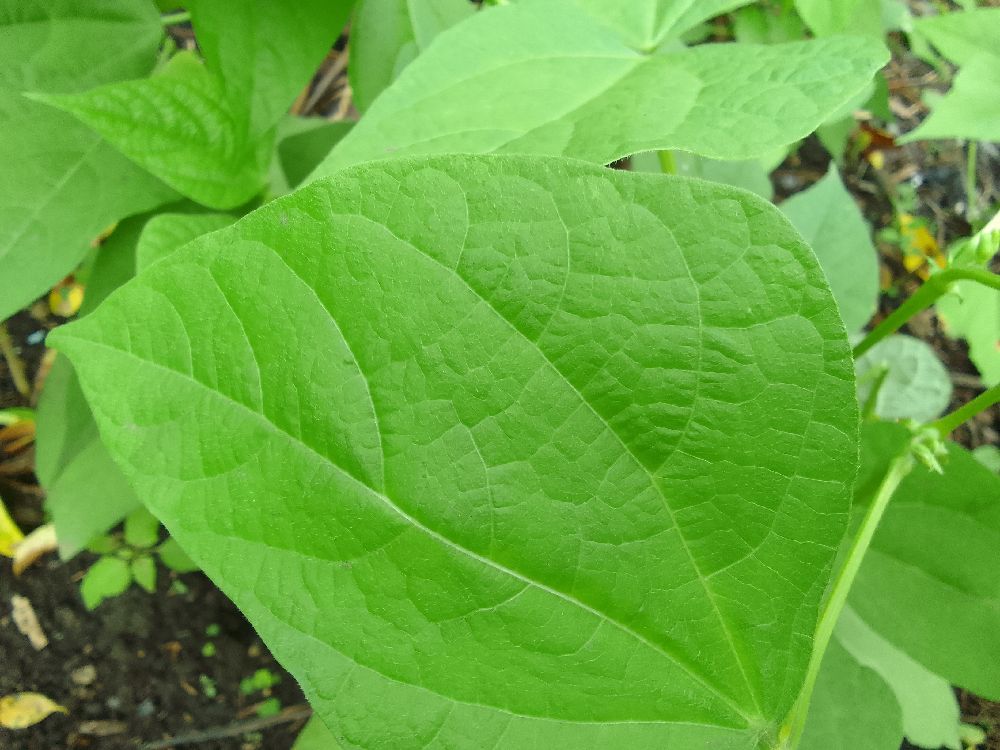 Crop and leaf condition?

common bean, healthy
